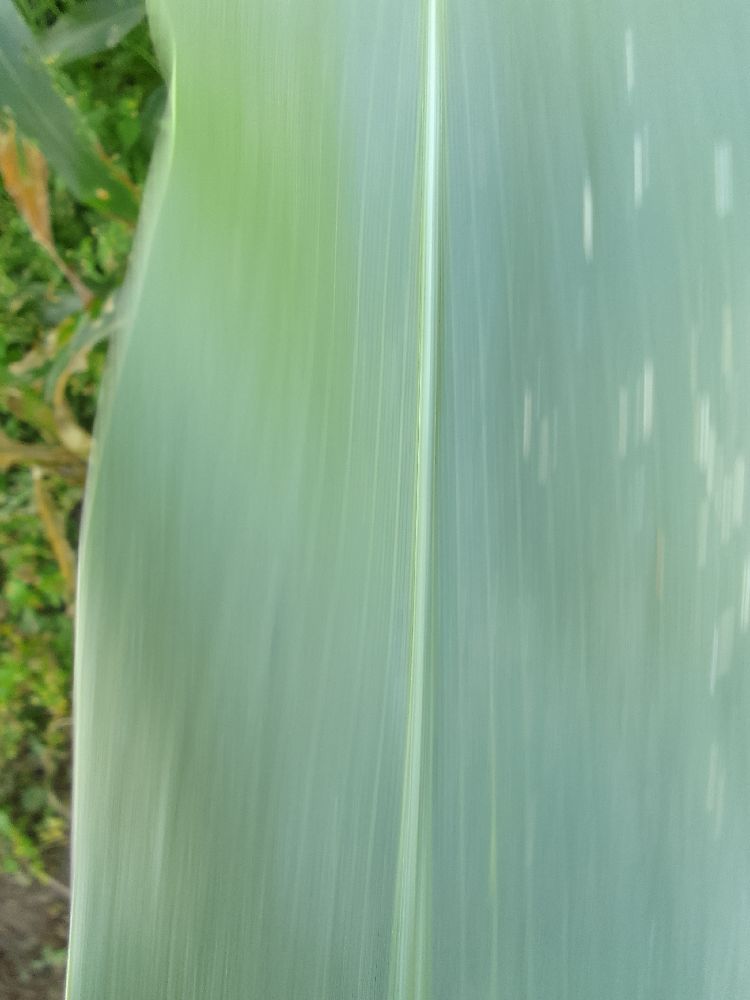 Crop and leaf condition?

maize, healthy
